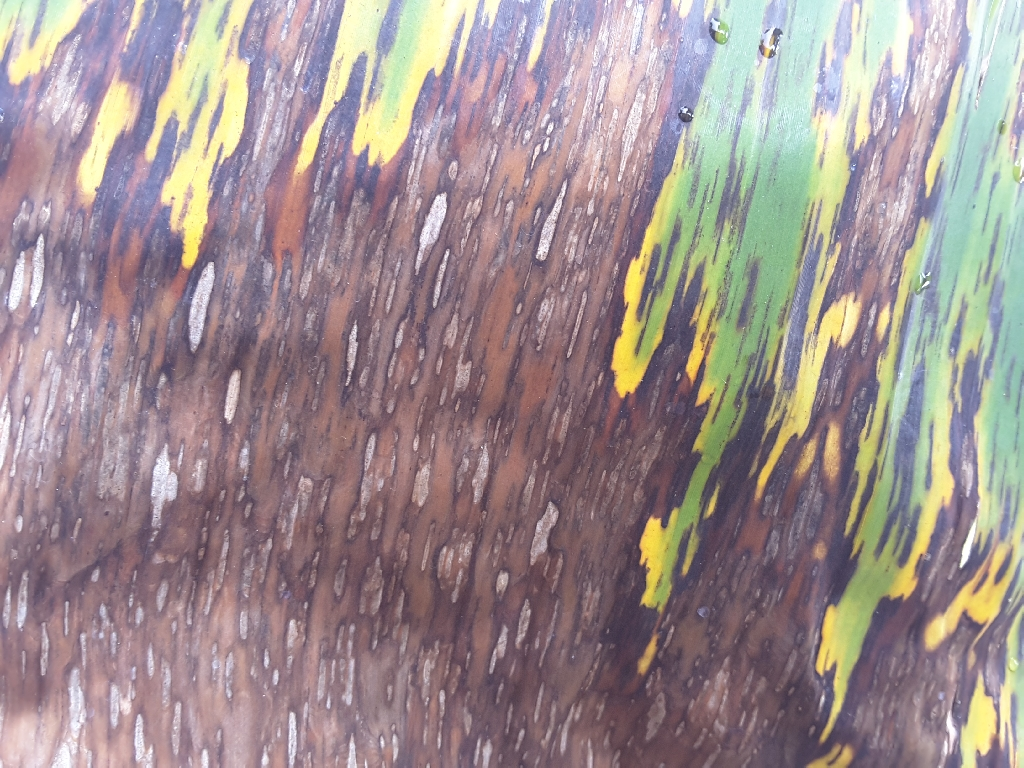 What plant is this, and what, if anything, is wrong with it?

banana, black sigatoka
